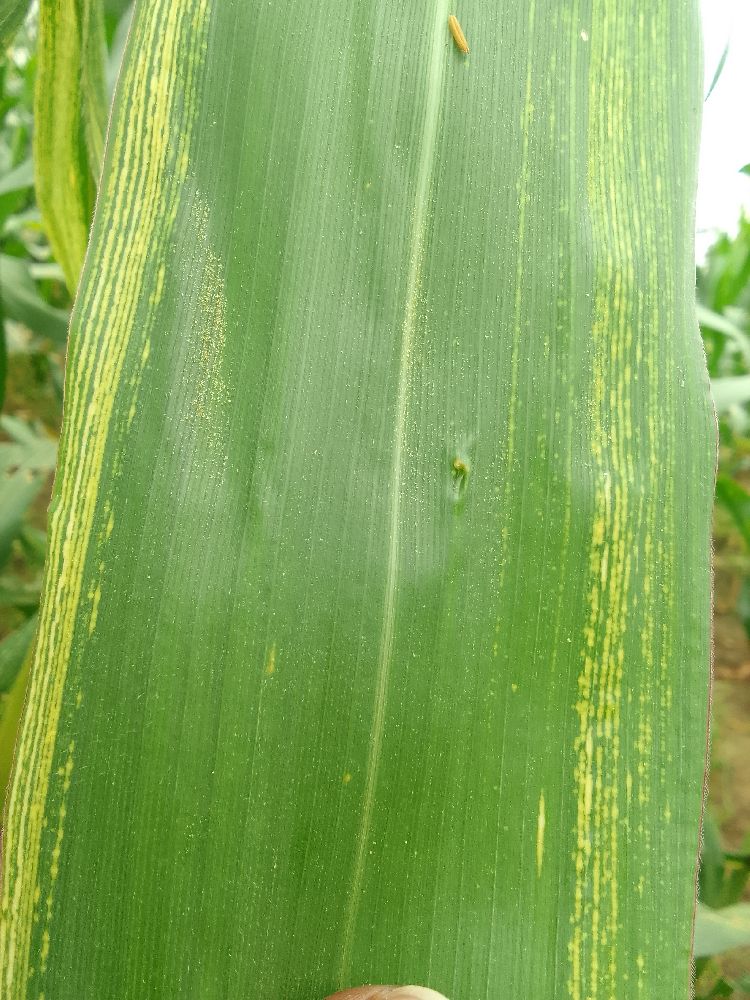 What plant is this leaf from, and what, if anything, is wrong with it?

maize, maize streak virus
